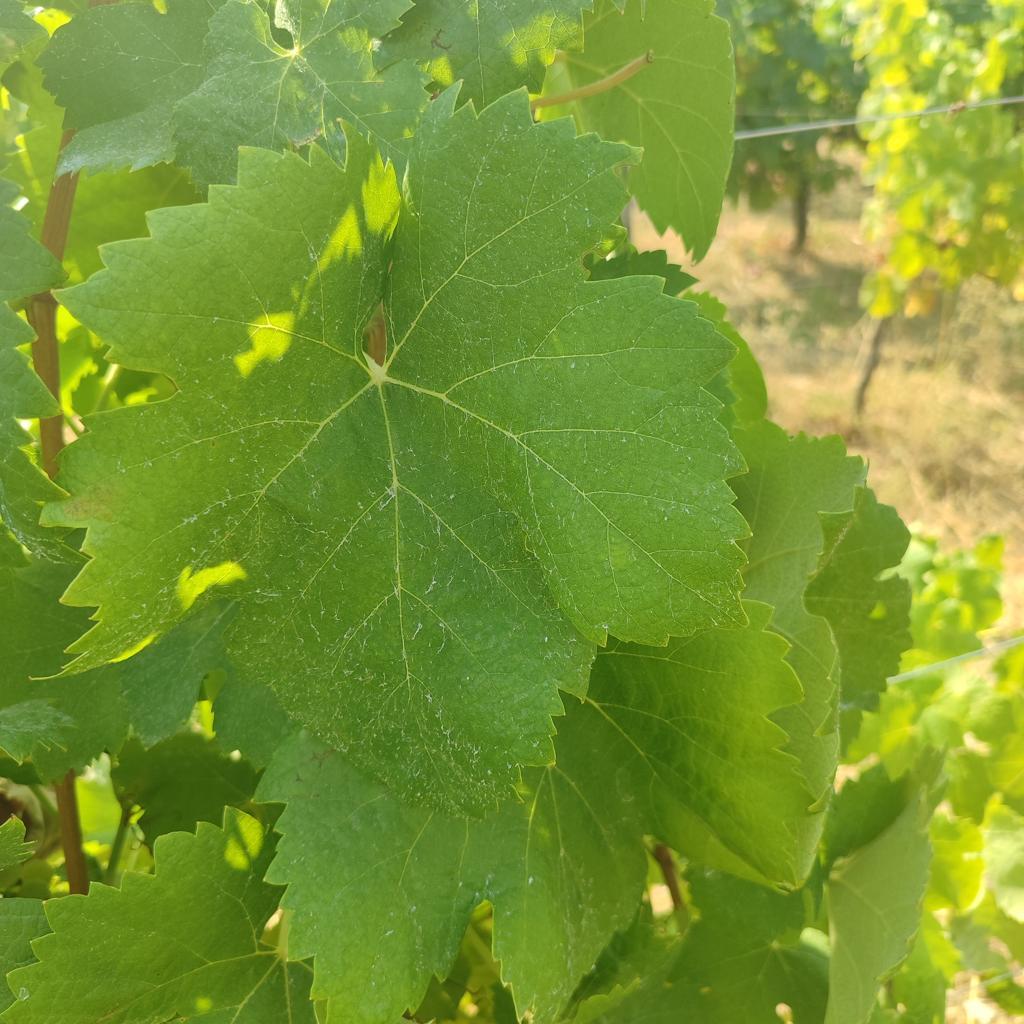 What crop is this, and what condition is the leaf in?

grapevine, healthy
